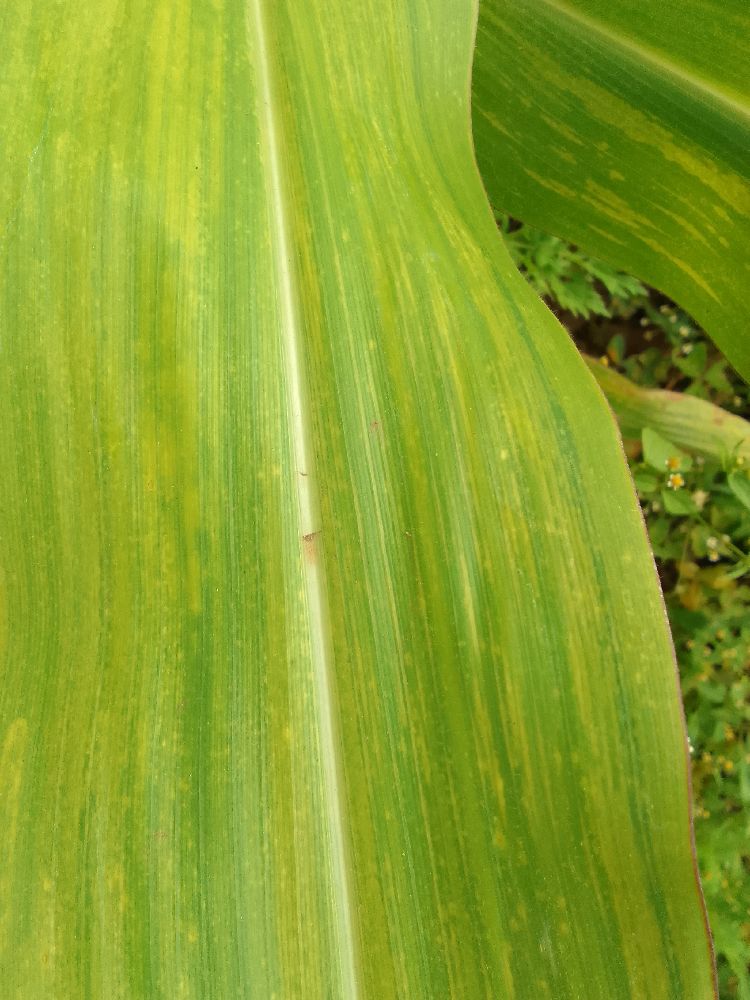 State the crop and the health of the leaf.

maize, maize lethal necrosis
